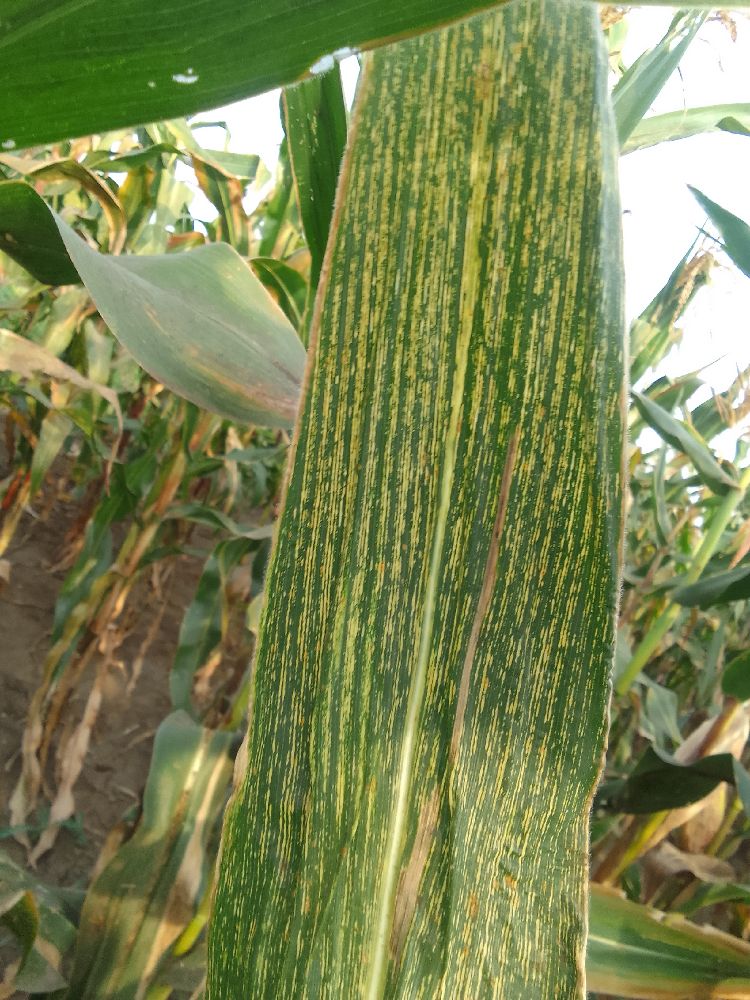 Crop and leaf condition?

maize, maize streak virus
